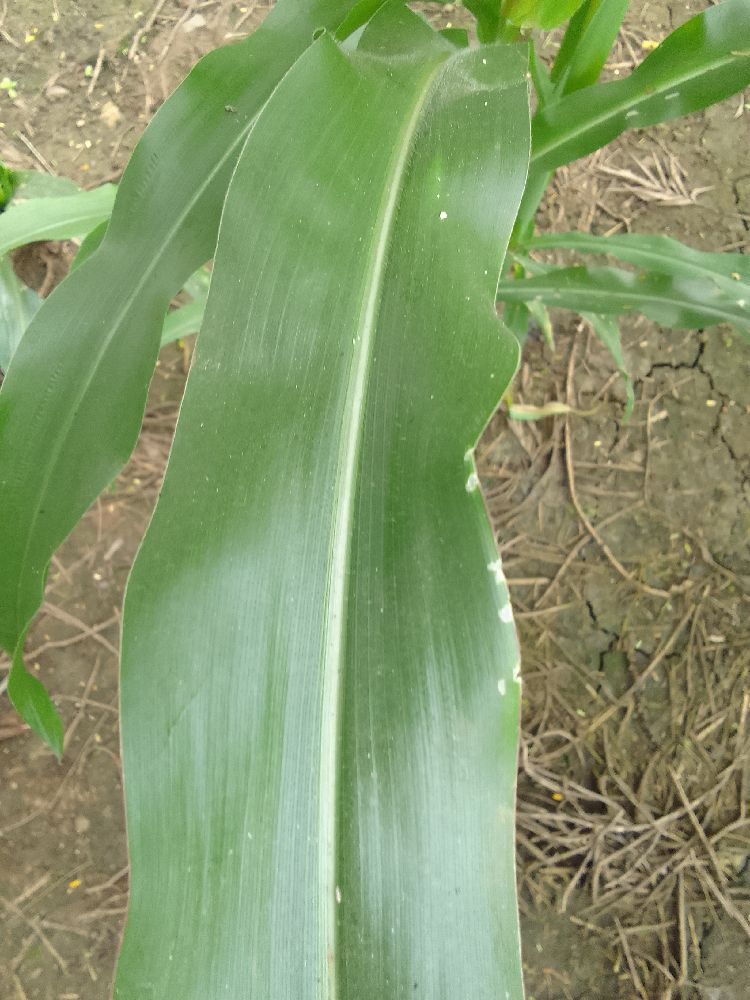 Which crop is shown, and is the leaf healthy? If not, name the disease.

maize, healthy
